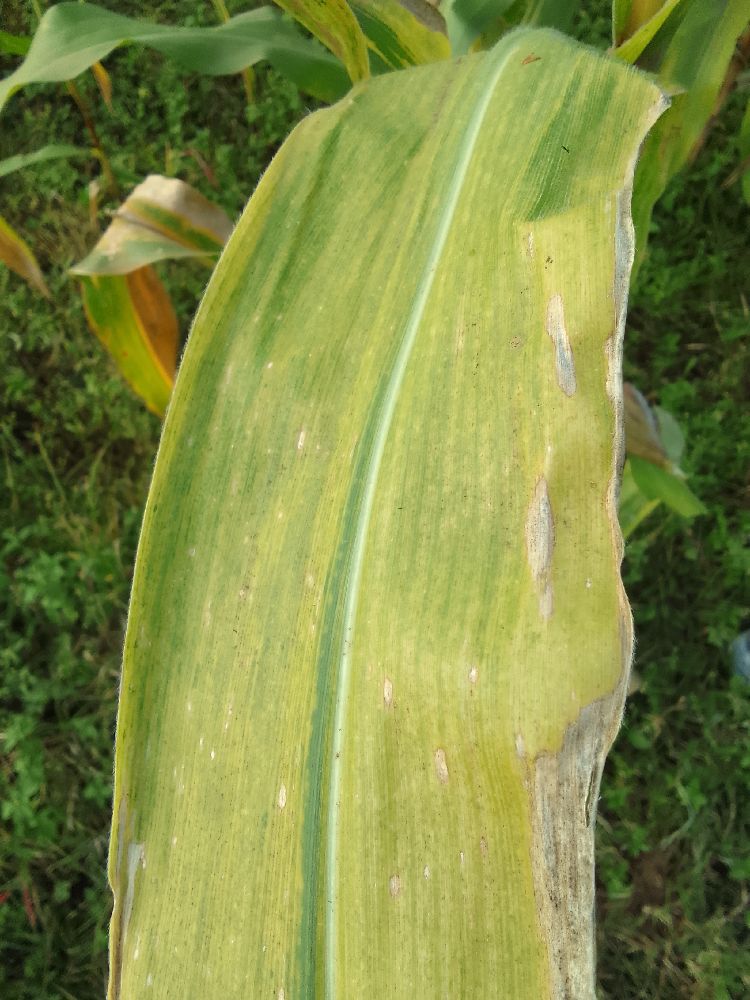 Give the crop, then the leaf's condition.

maize, maize lethal necrosis
